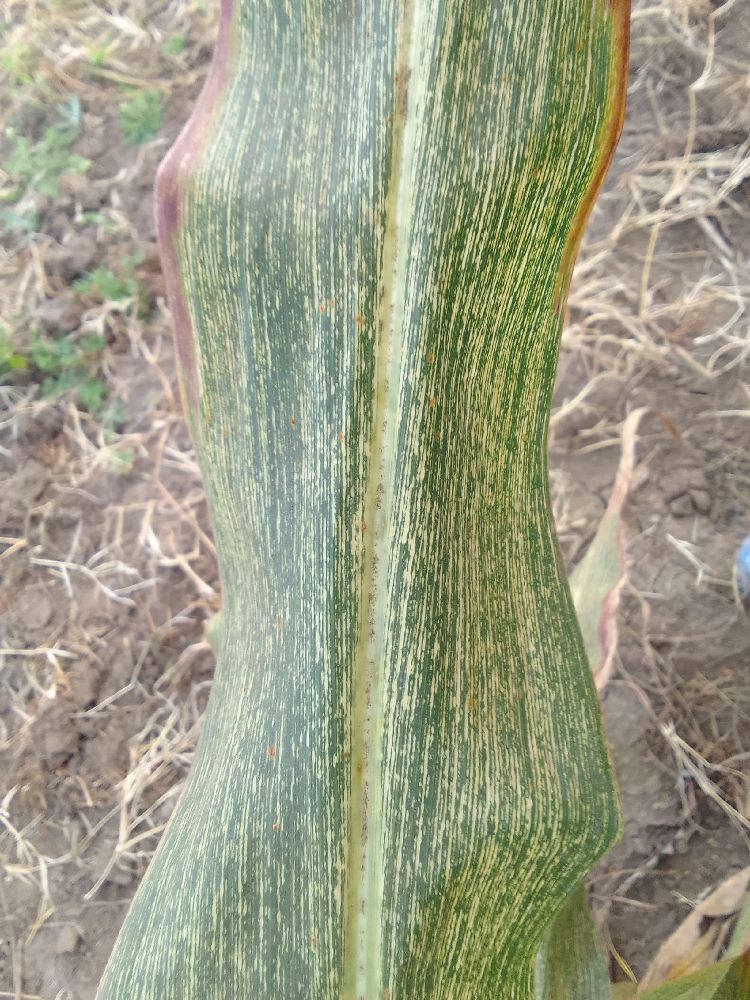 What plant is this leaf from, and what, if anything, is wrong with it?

maize, maize streak virus
